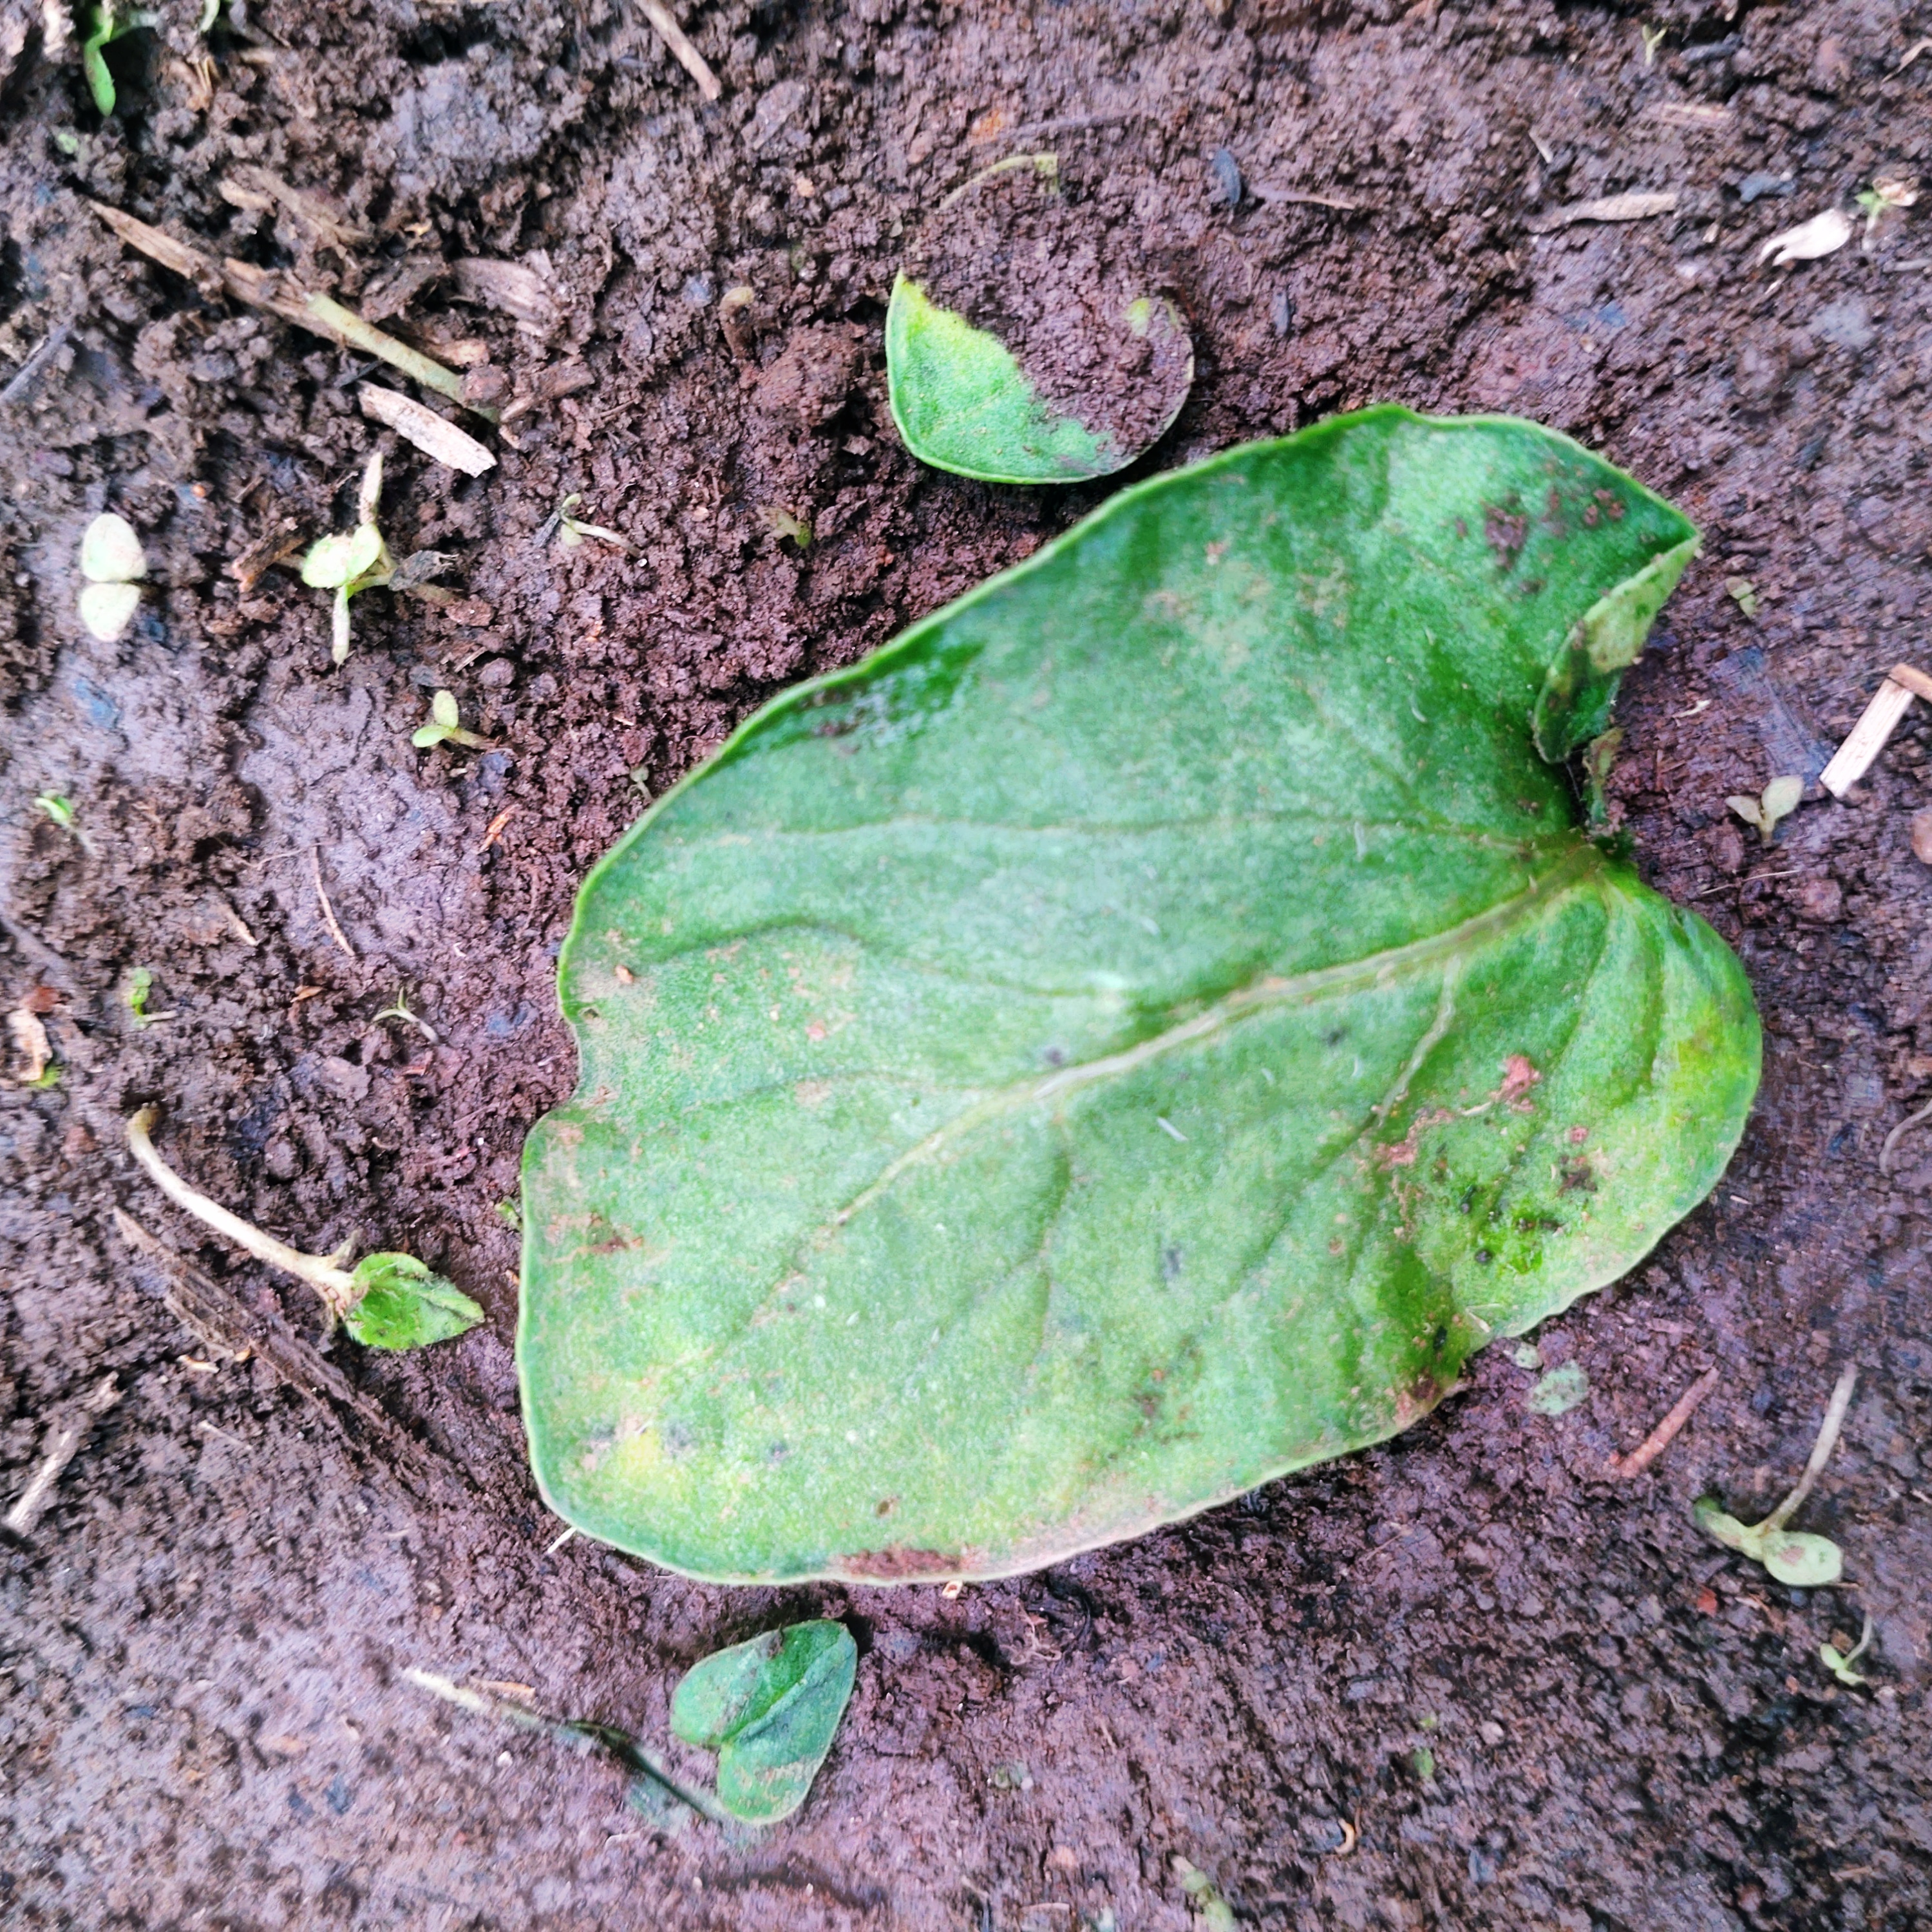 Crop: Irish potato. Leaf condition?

late blight
